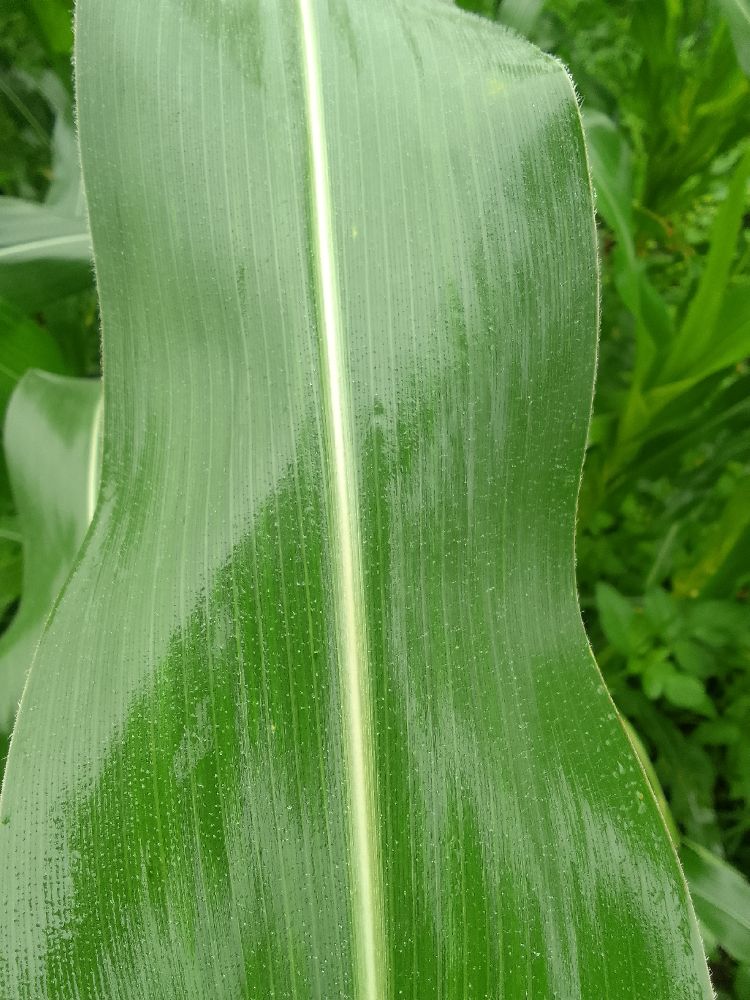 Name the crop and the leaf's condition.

maize, healthy
